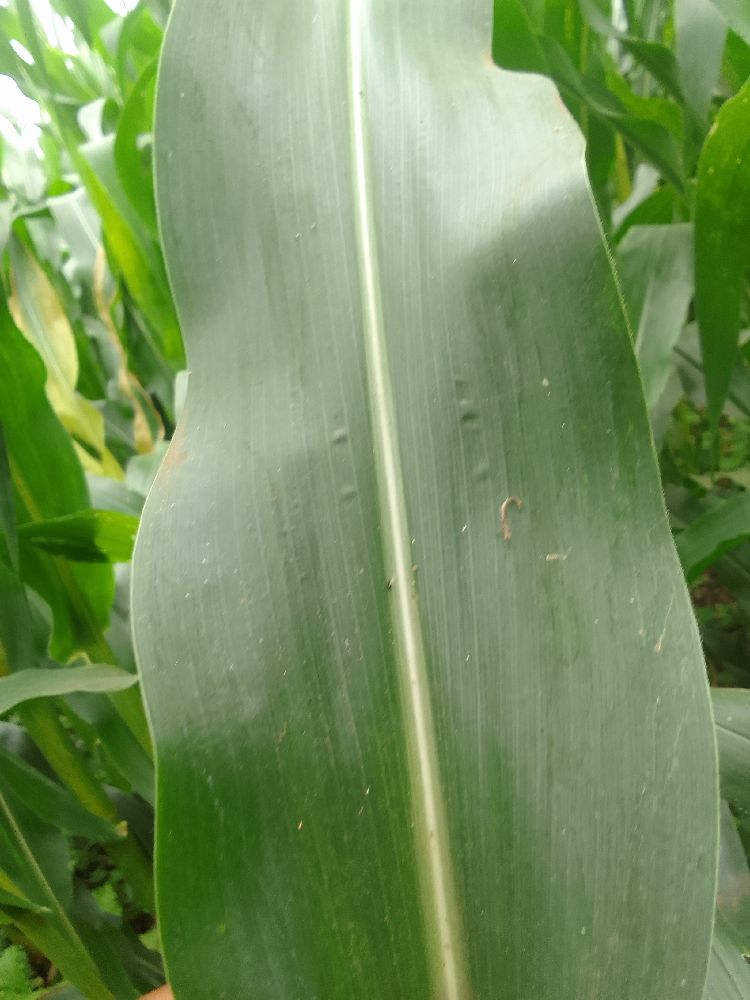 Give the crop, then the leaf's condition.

maize, healthy
